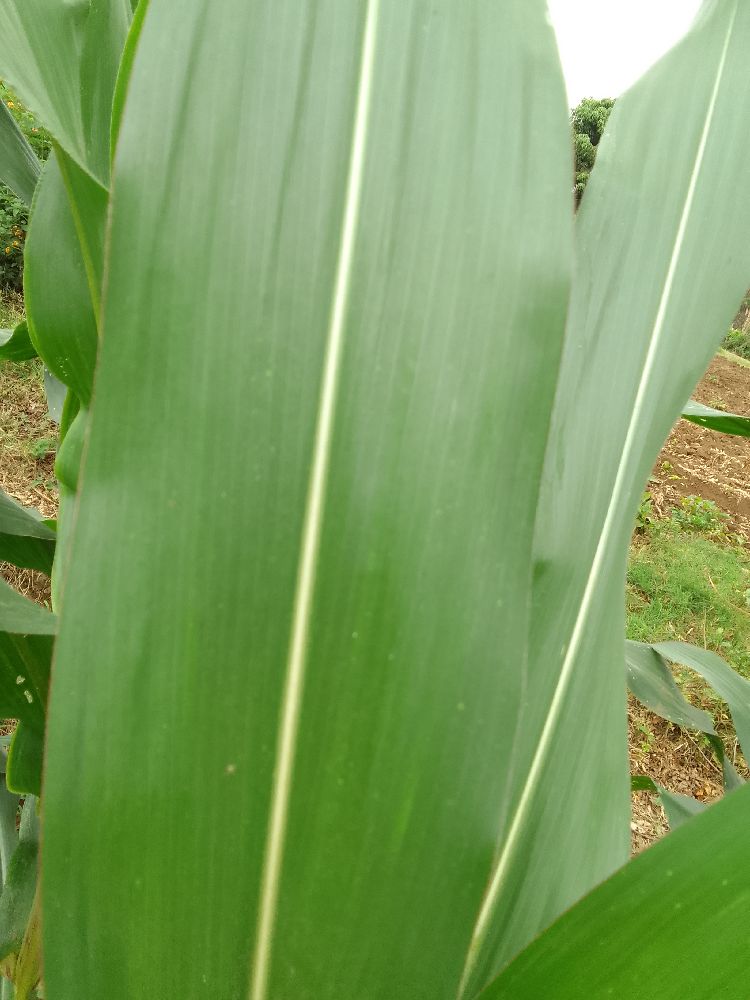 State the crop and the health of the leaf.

maize, healthy
